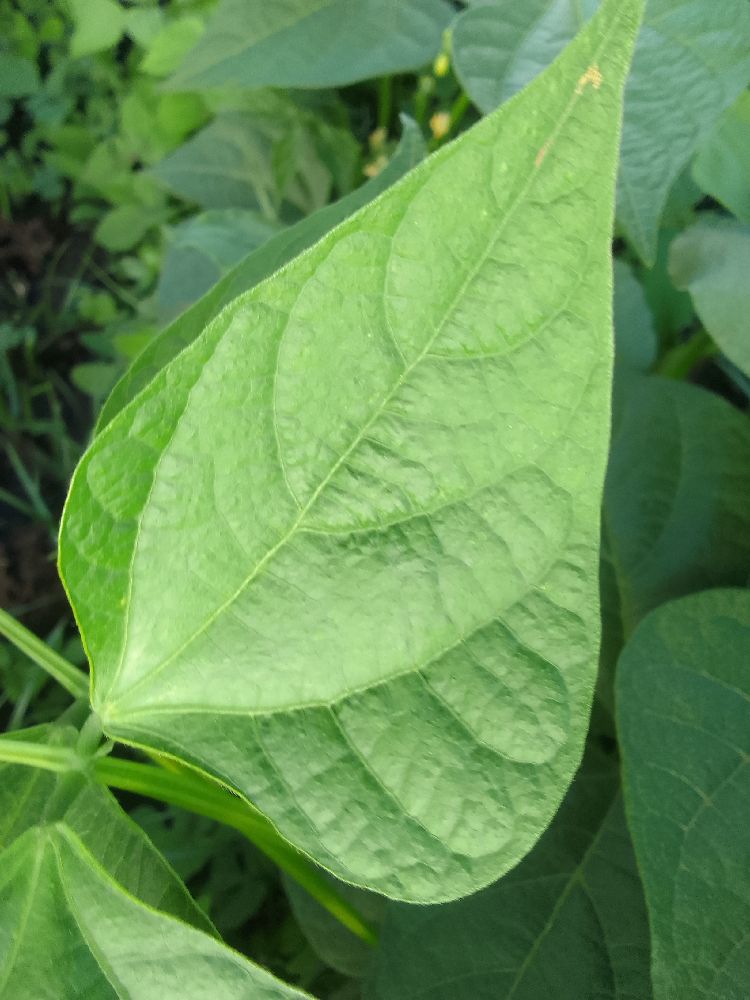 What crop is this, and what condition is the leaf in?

common bean, healthy
